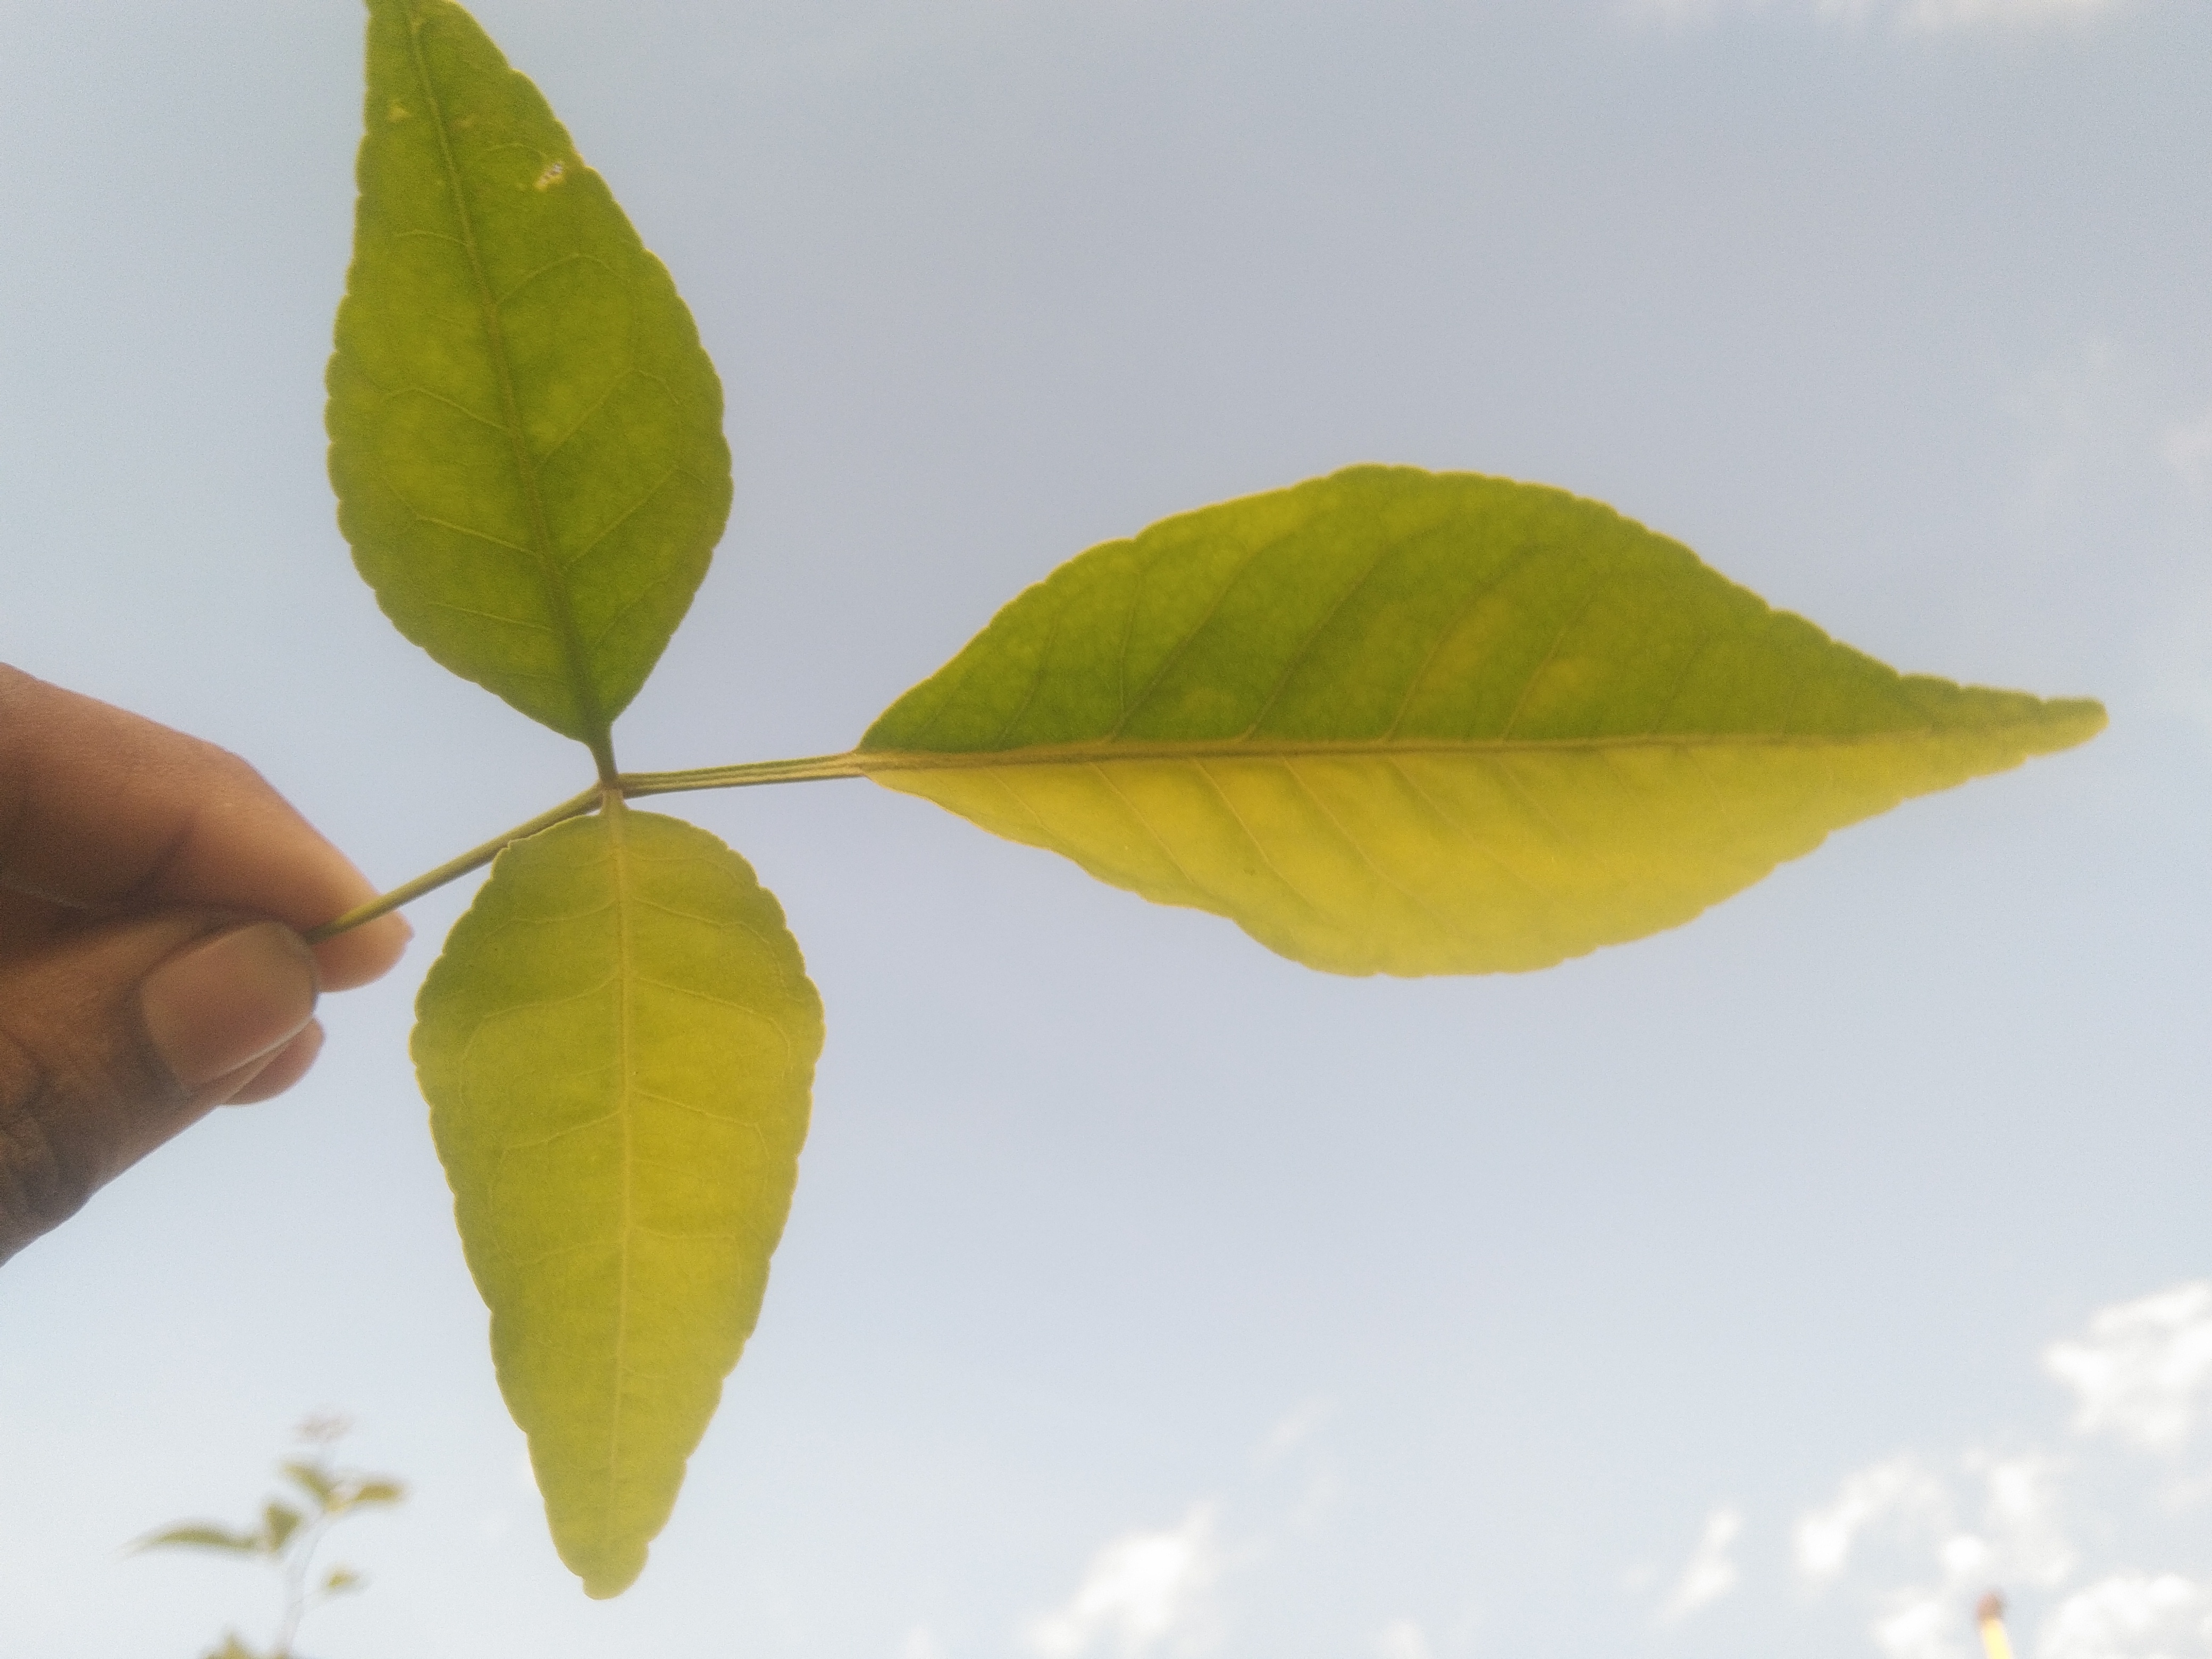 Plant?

wood apple
